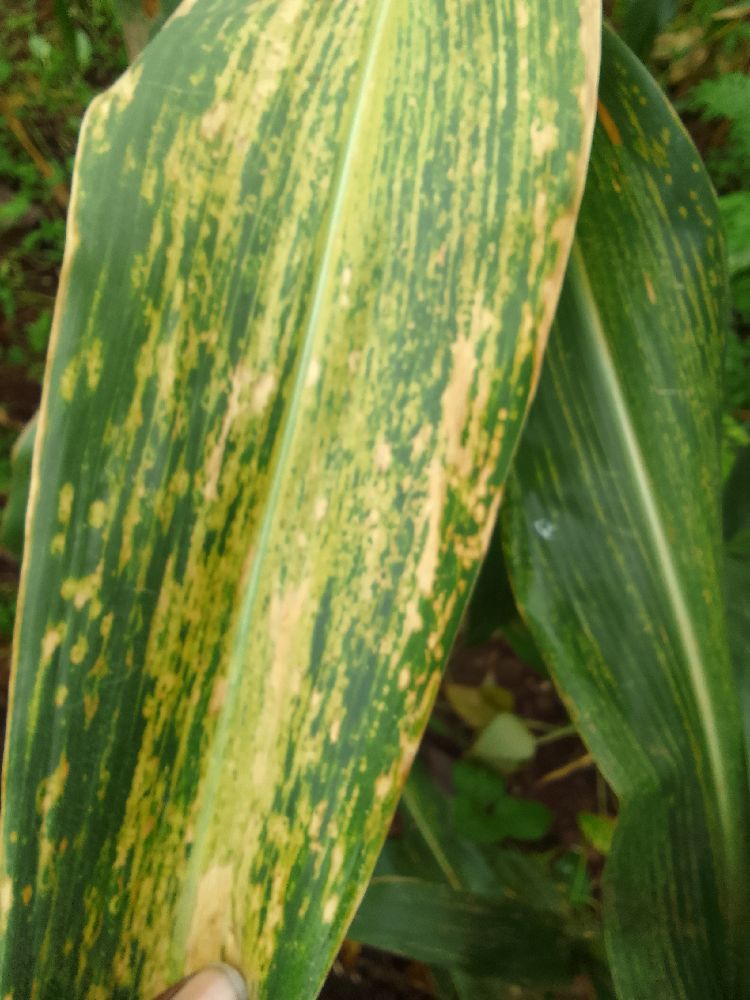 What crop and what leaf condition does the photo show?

maize, maize lethal necrosis
